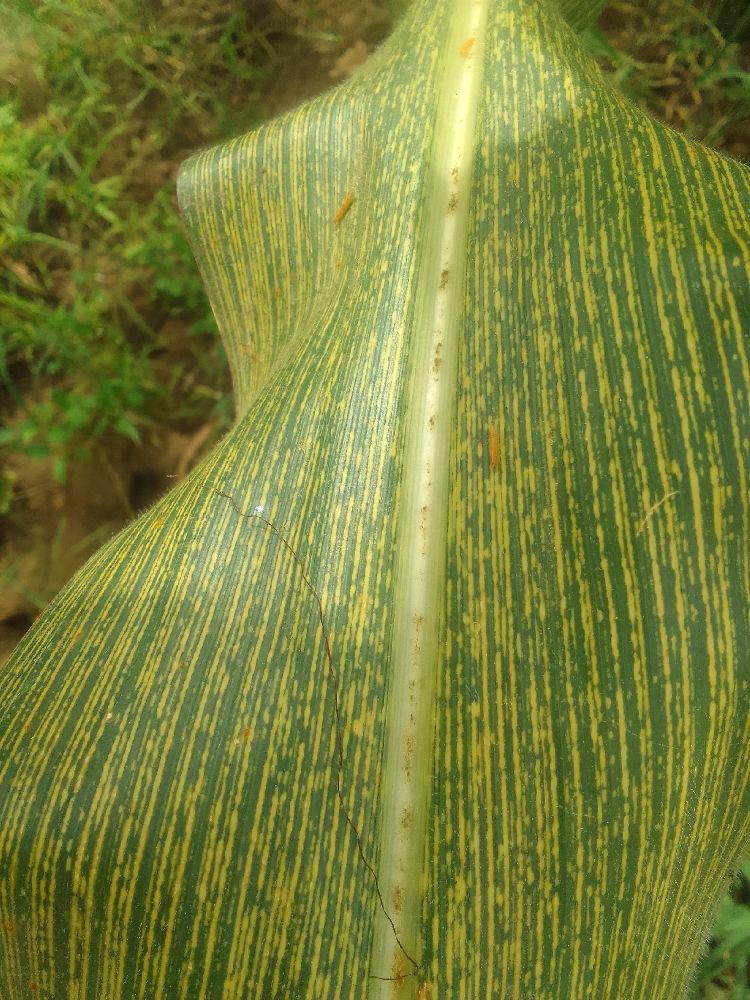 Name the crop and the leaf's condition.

maize, maize streak virus
